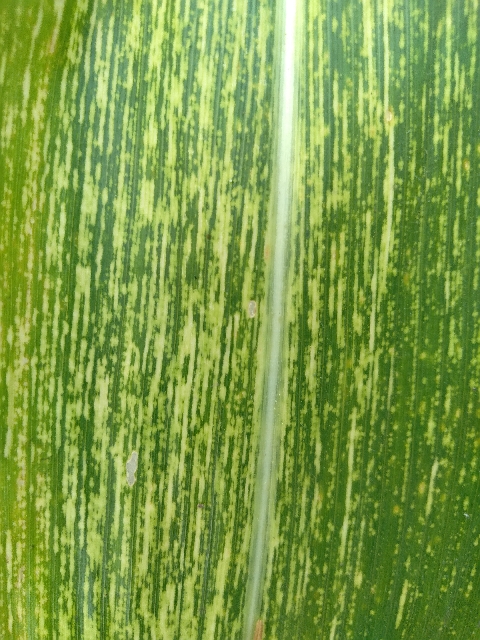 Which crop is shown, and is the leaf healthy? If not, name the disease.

maize, maize streak virus
